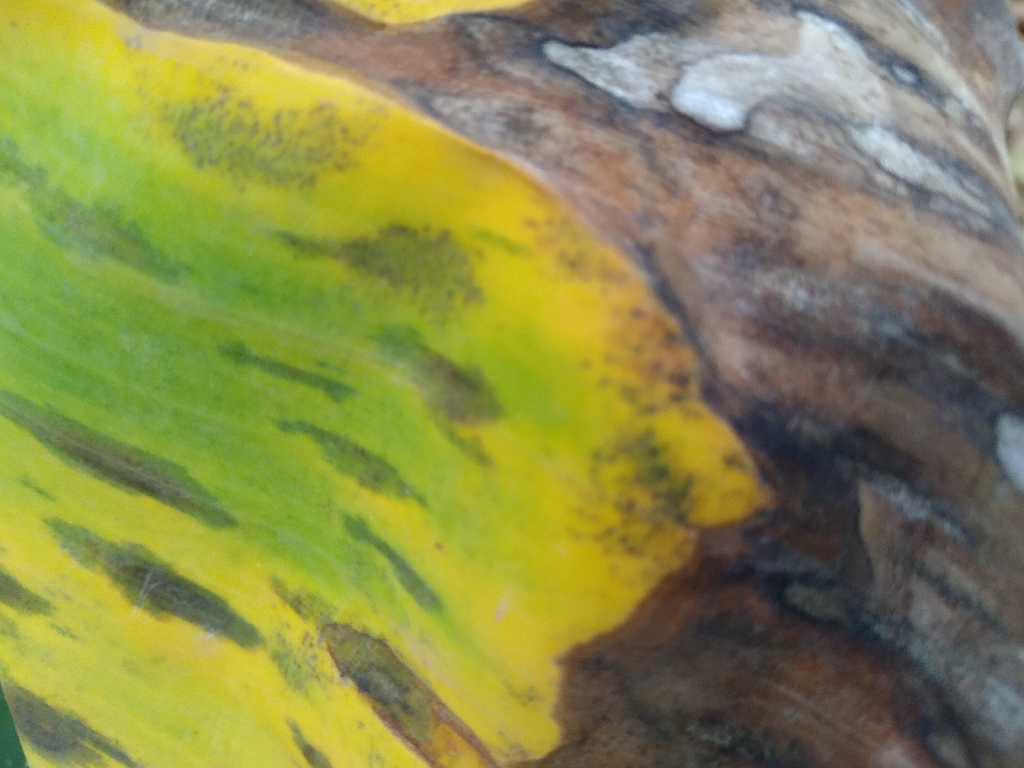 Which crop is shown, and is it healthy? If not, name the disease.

banana, black sigatoka
